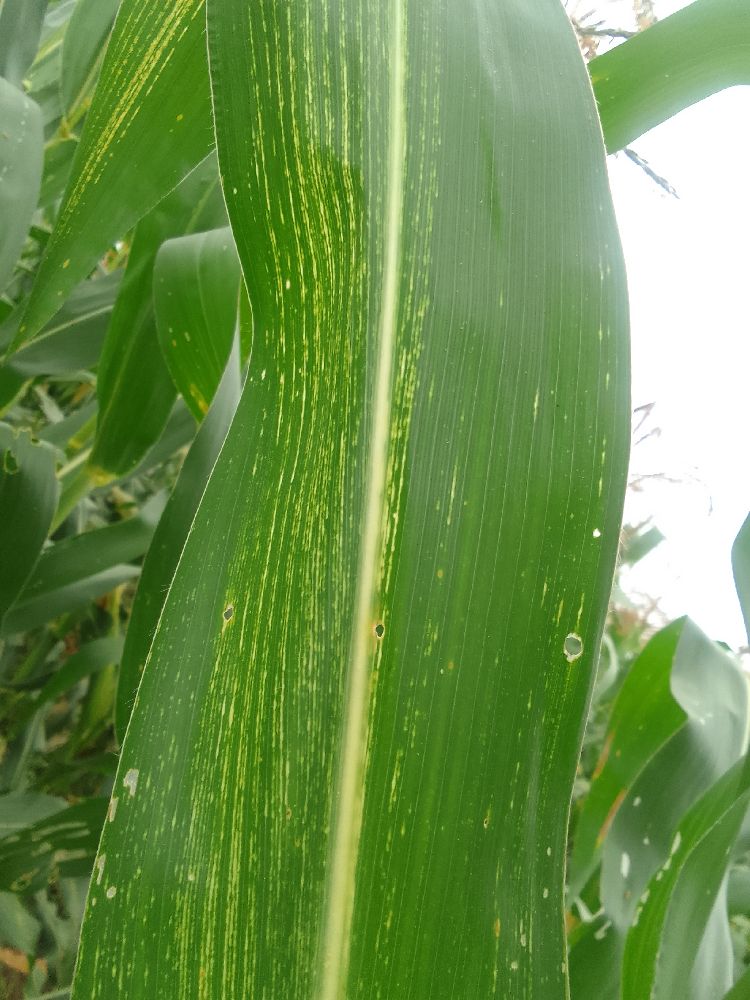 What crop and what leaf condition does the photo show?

maize, maize streak virus
